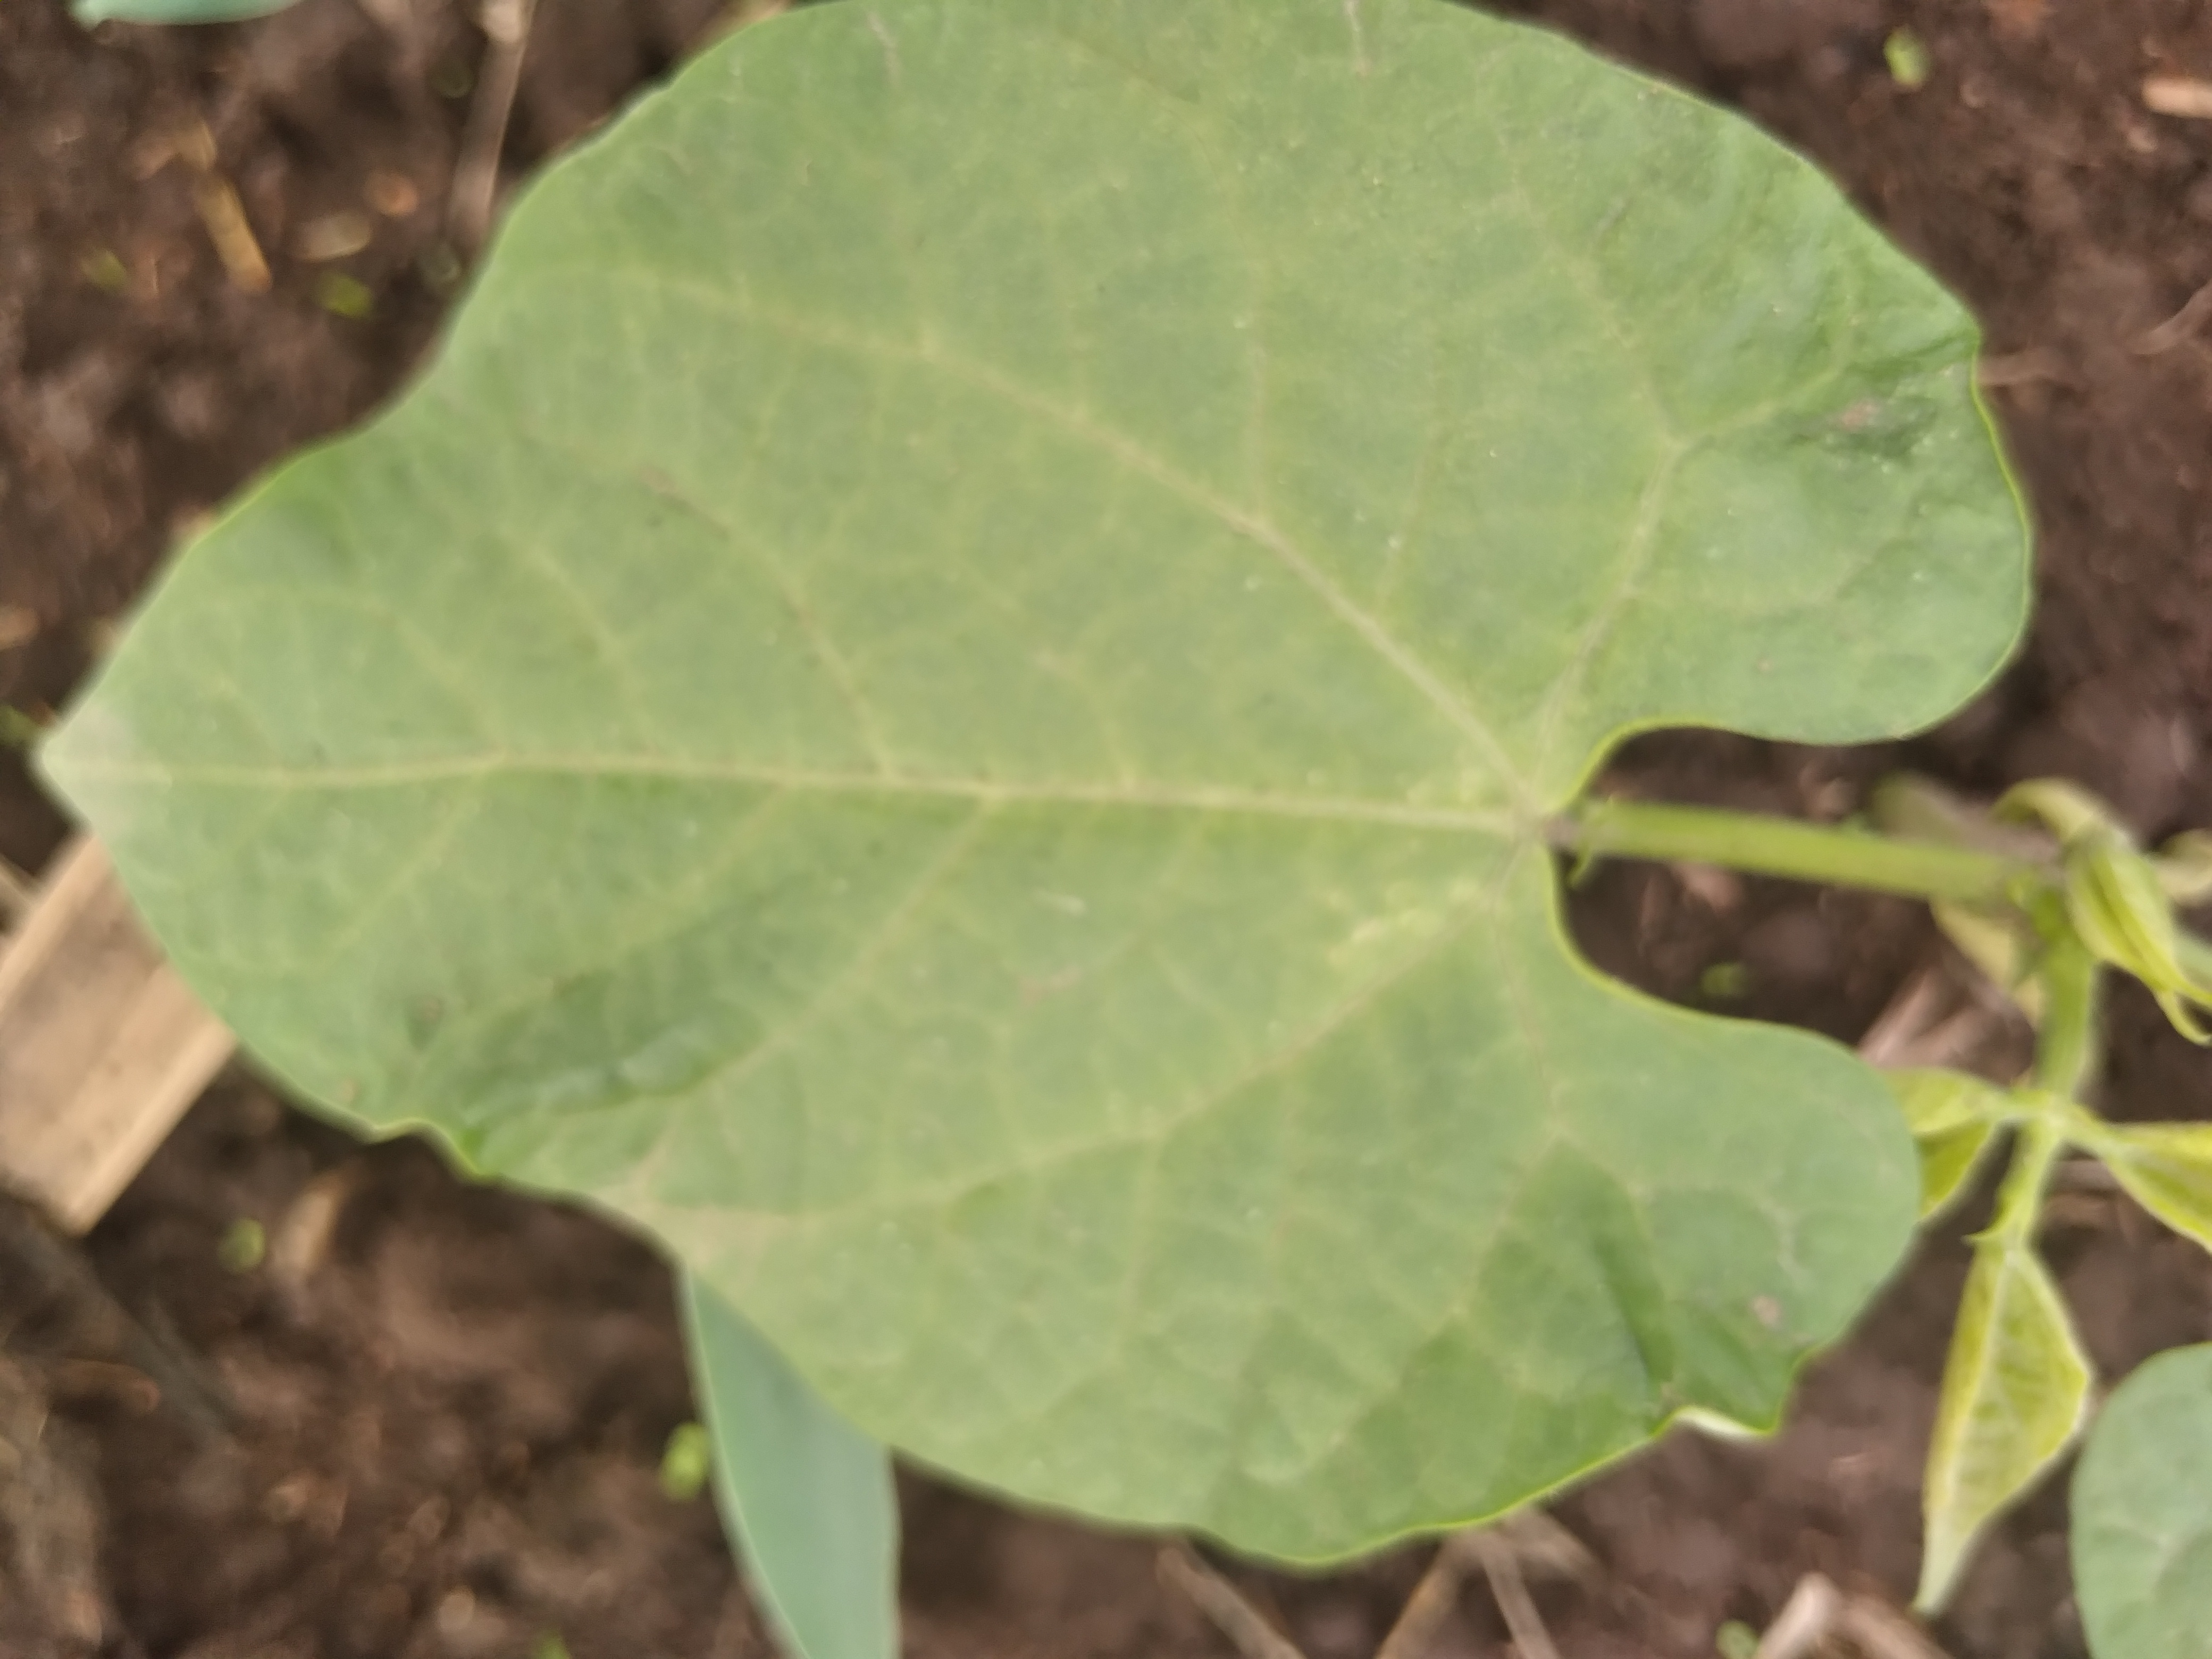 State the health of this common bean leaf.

healthy
